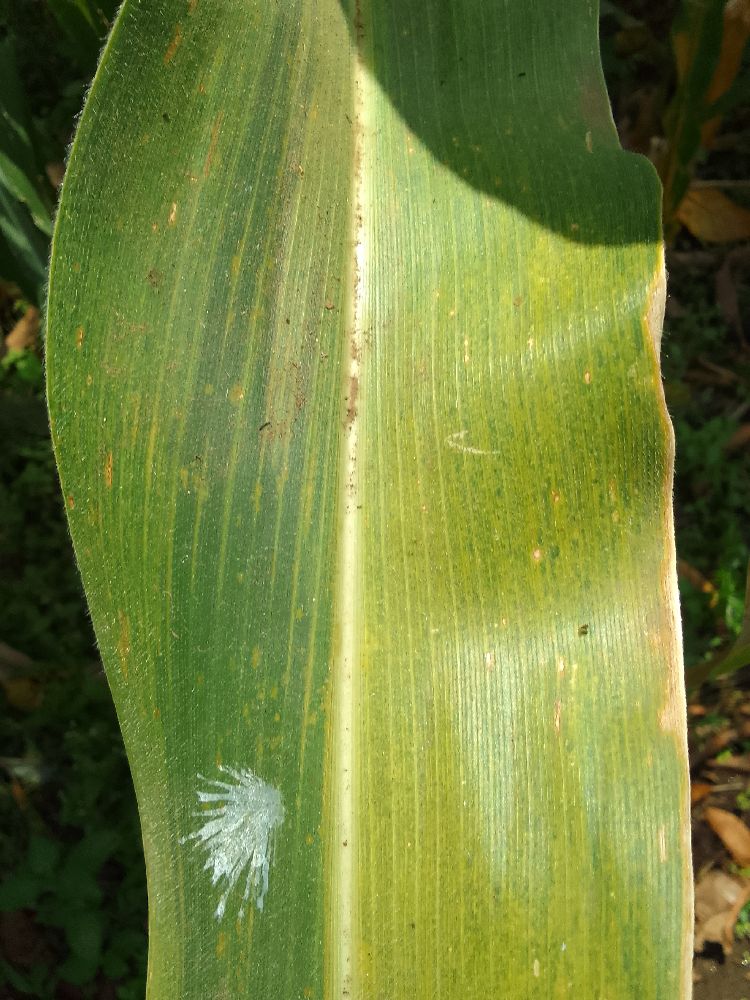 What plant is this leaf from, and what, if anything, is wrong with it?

maize, maize lethal necrosis
